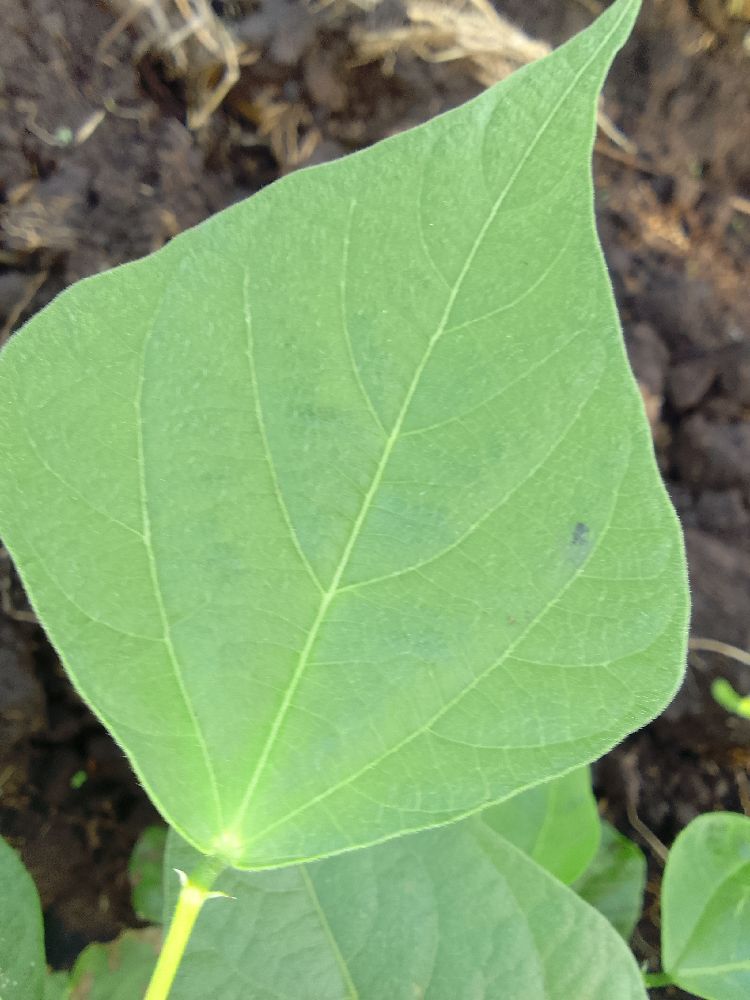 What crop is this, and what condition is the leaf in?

common bean, healthy
